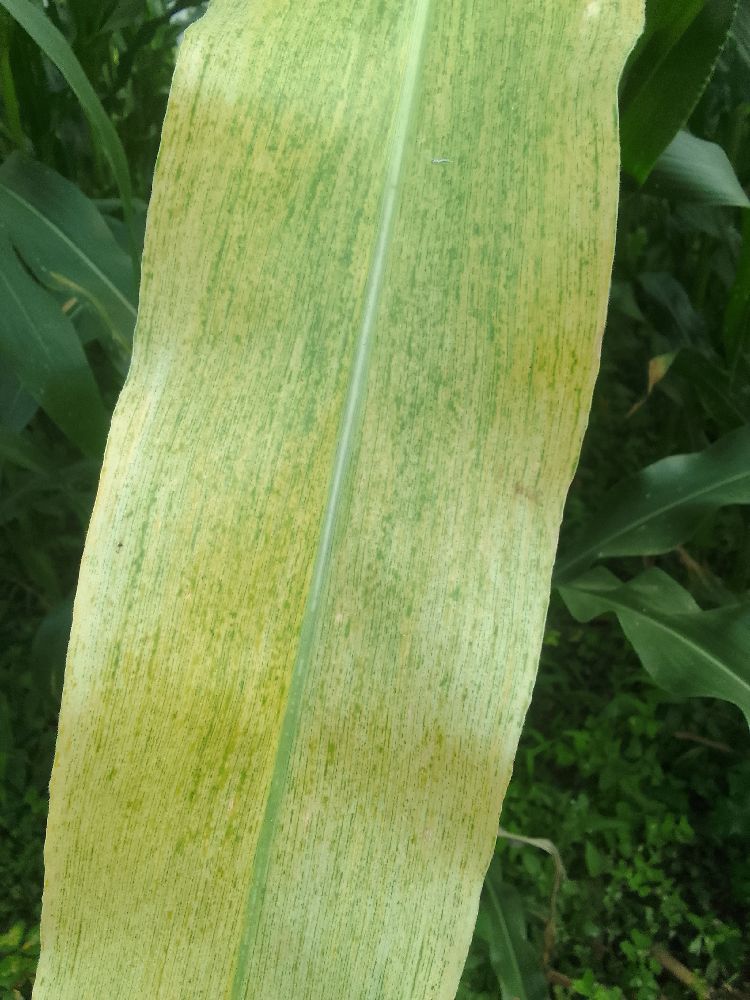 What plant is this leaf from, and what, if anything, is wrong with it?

maize, maize lethal necrosis
